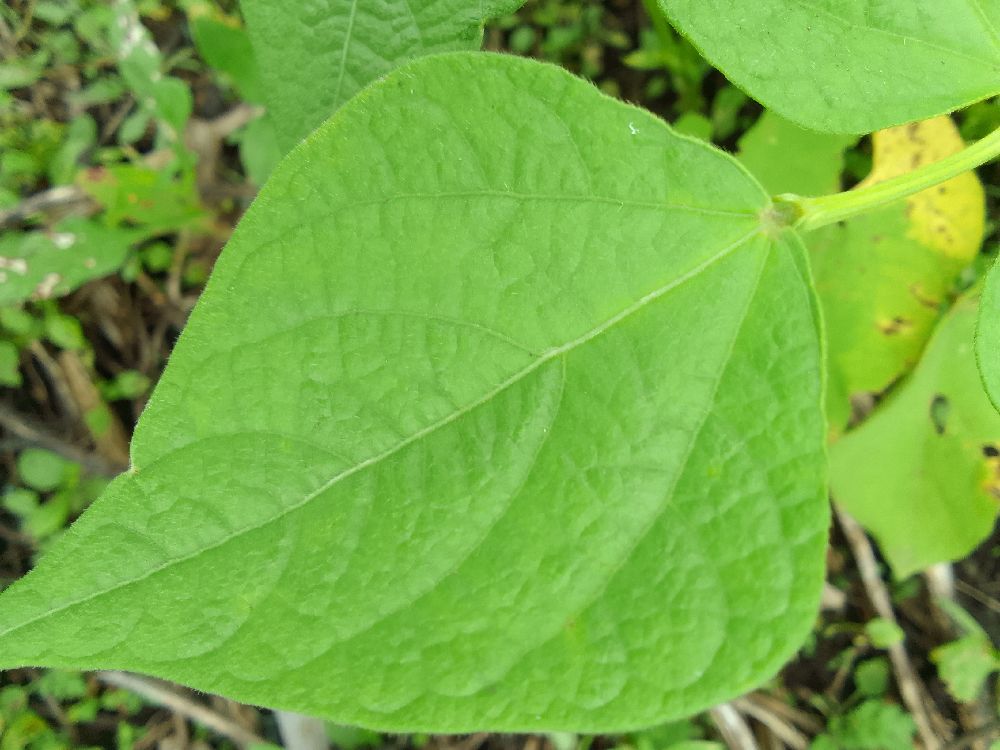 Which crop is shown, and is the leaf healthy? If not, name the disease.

common bean, healthy
